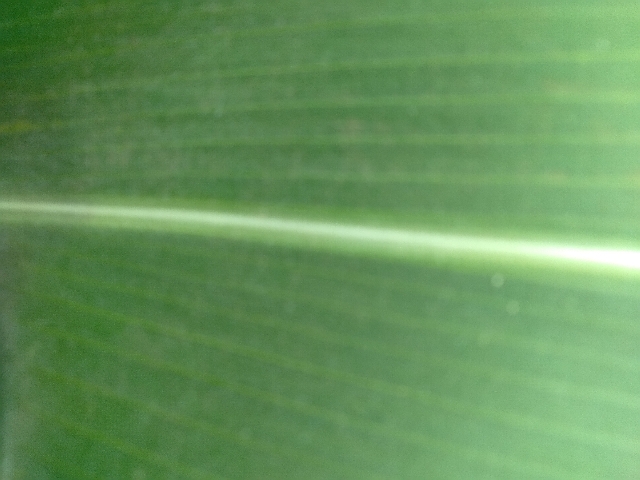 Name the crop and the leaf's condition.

maize, healthy
